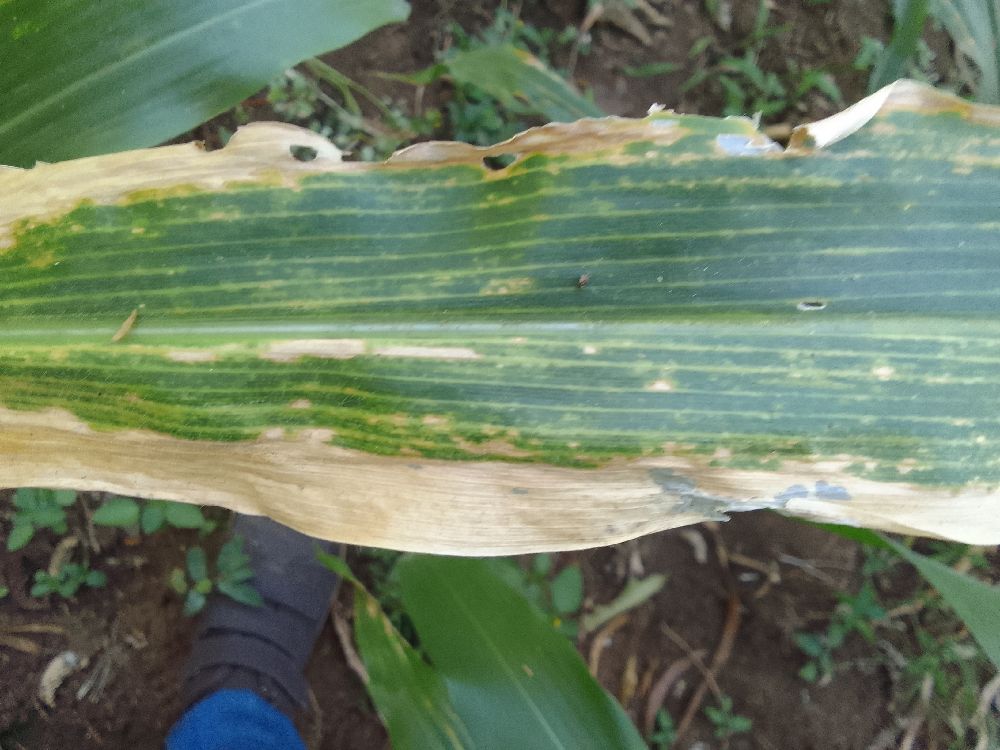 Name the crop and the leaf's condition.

maize, maize lethal necrosis
